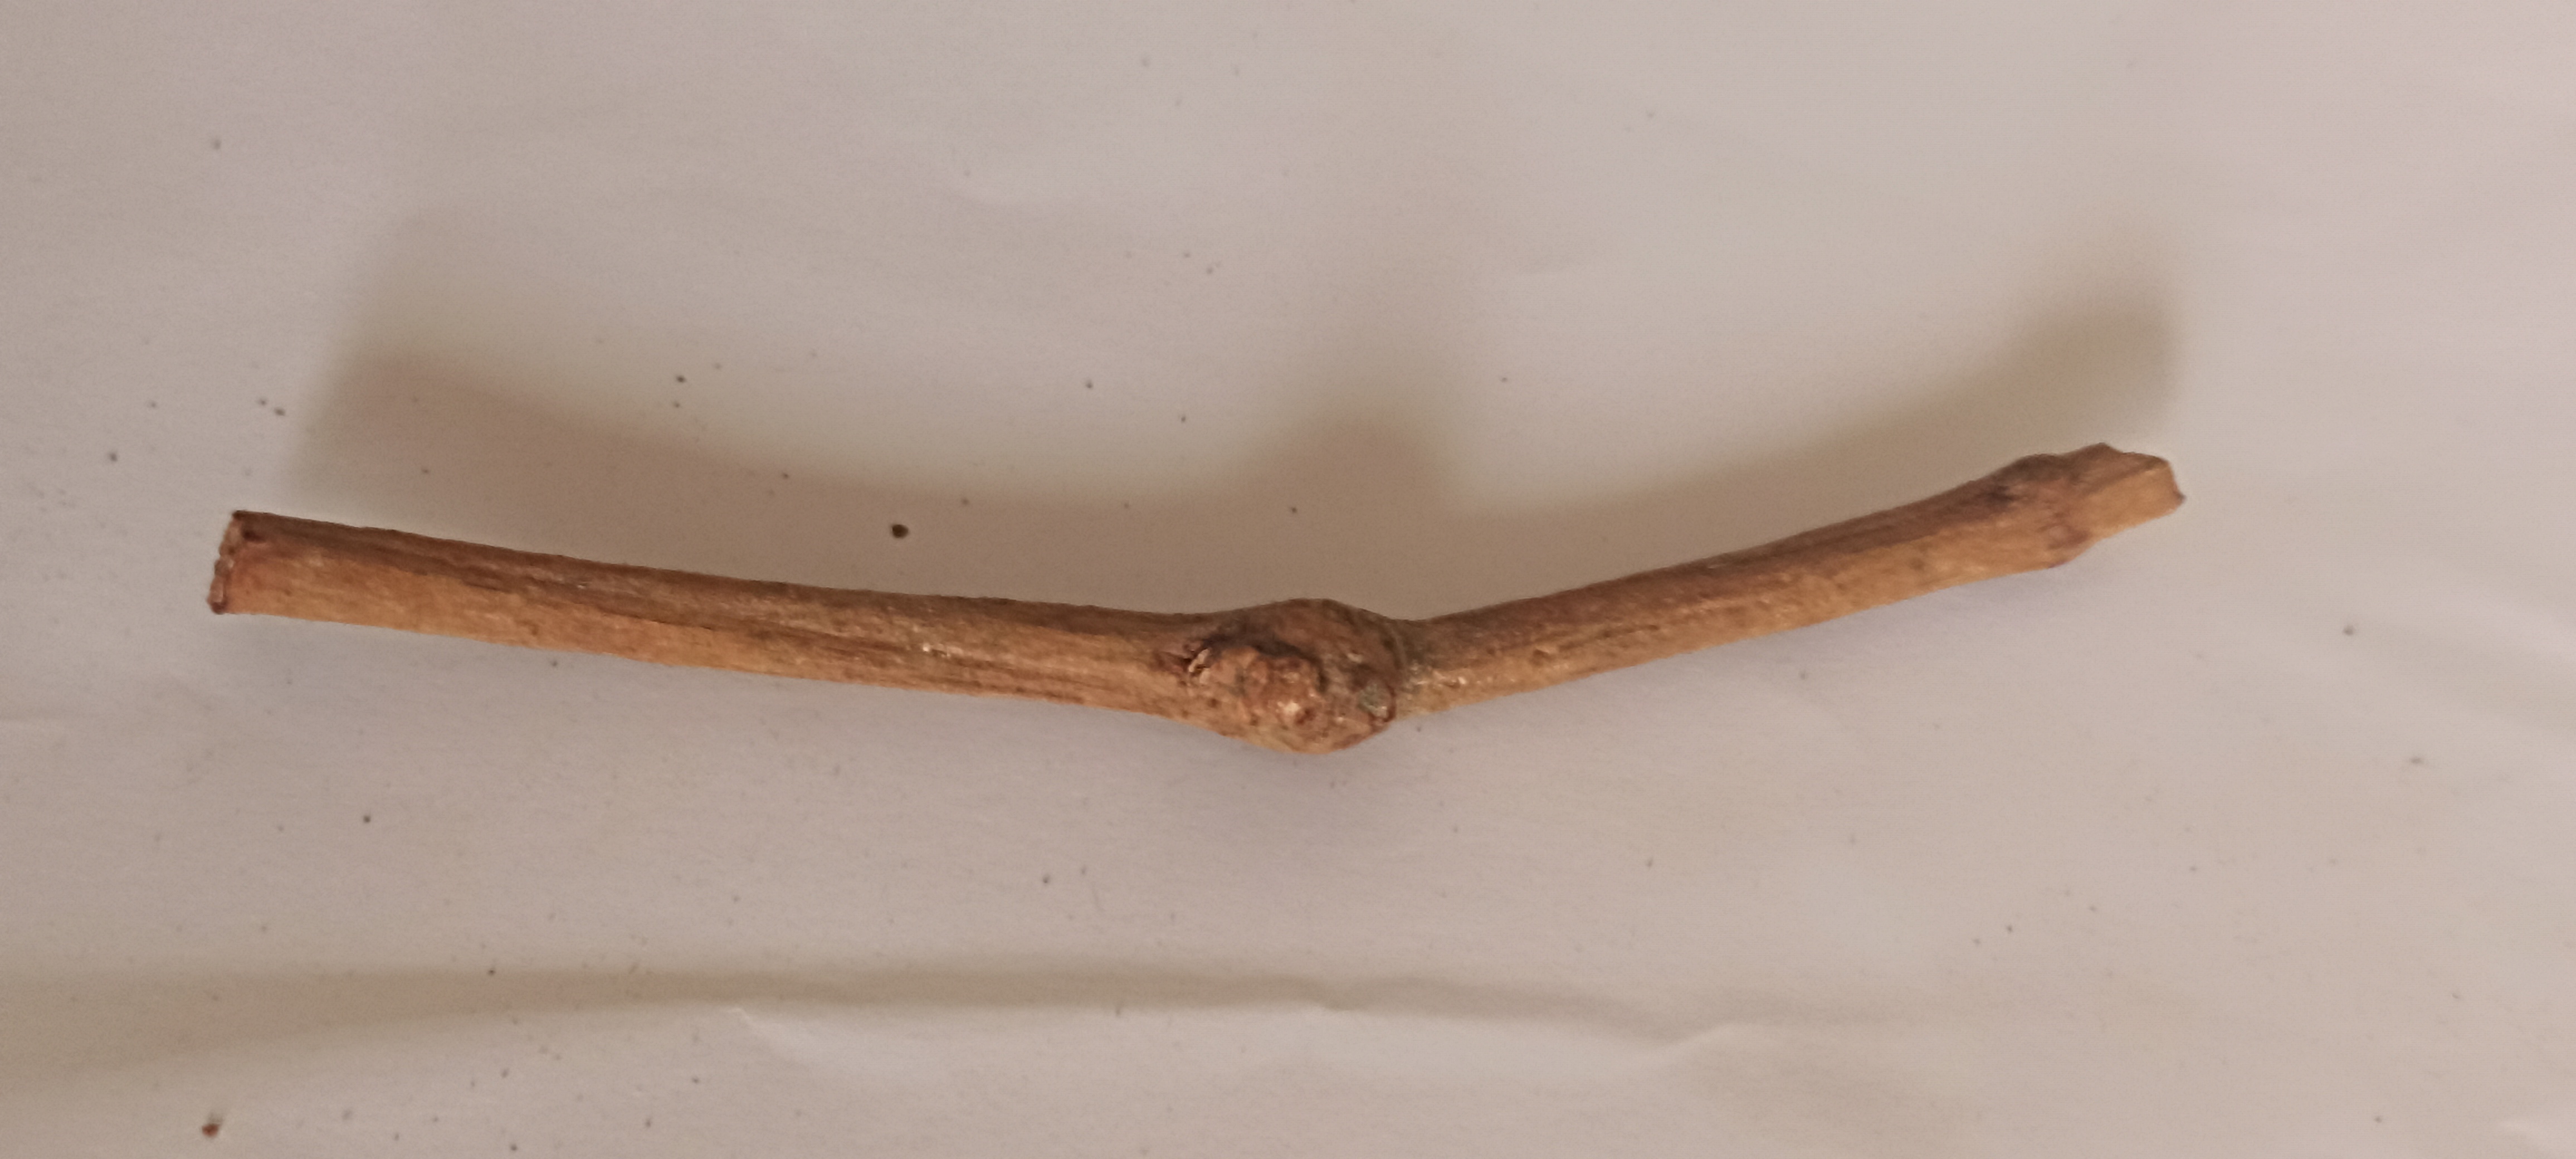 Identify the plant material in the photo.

manjistha
